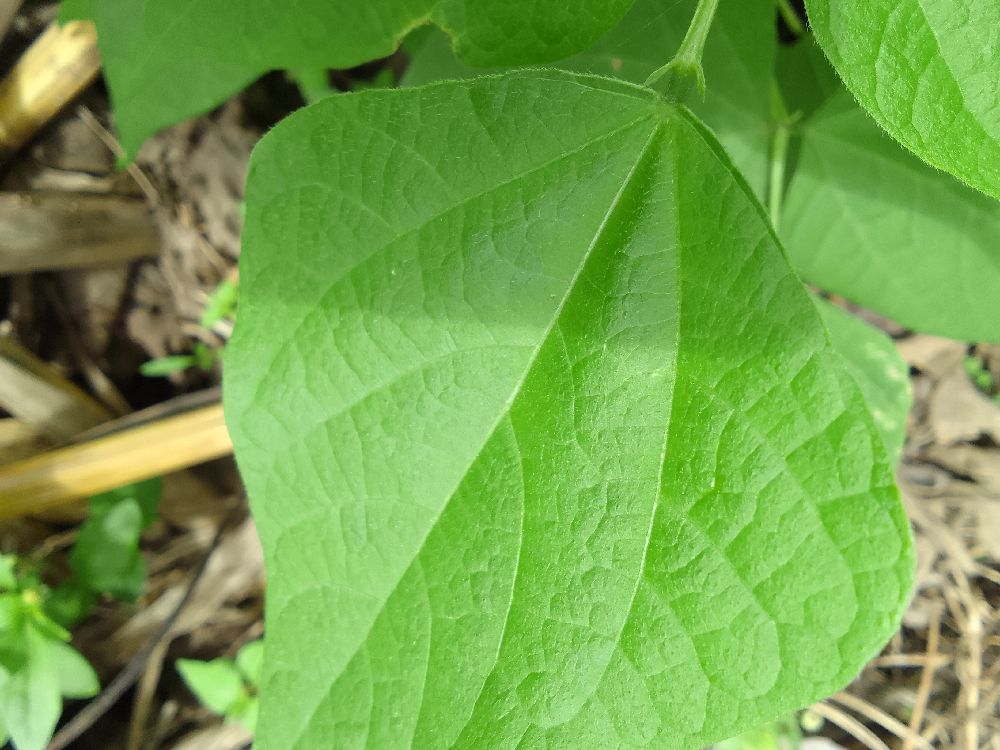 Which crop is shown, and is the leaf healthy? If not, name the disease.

common bean, healthy
